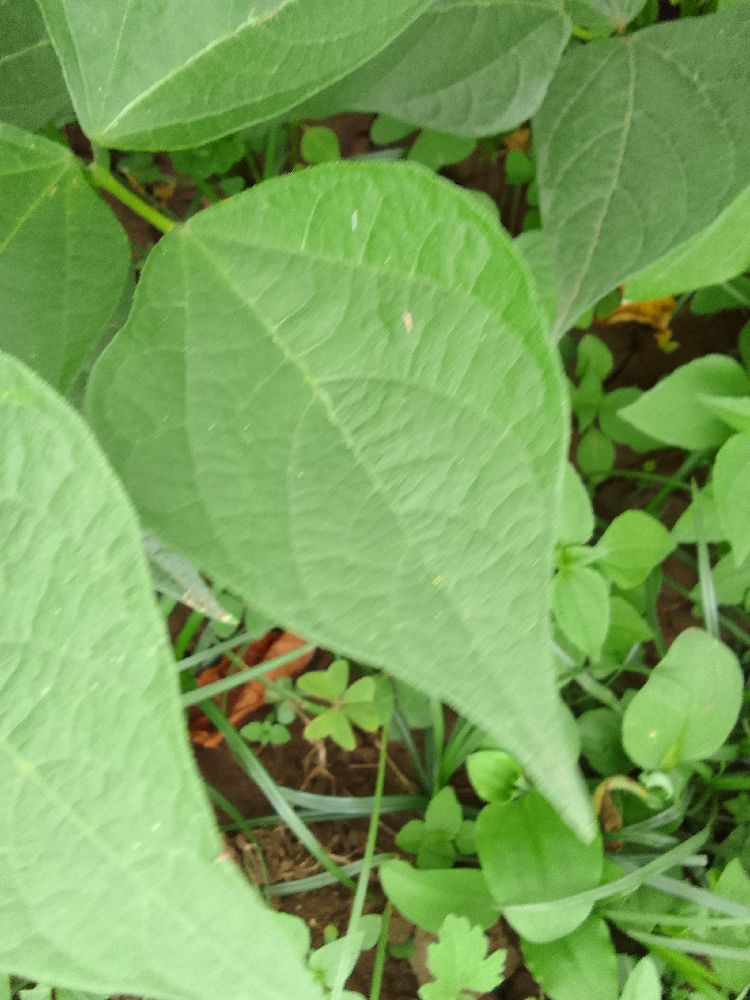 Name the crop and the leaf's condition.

common bean, healthy
